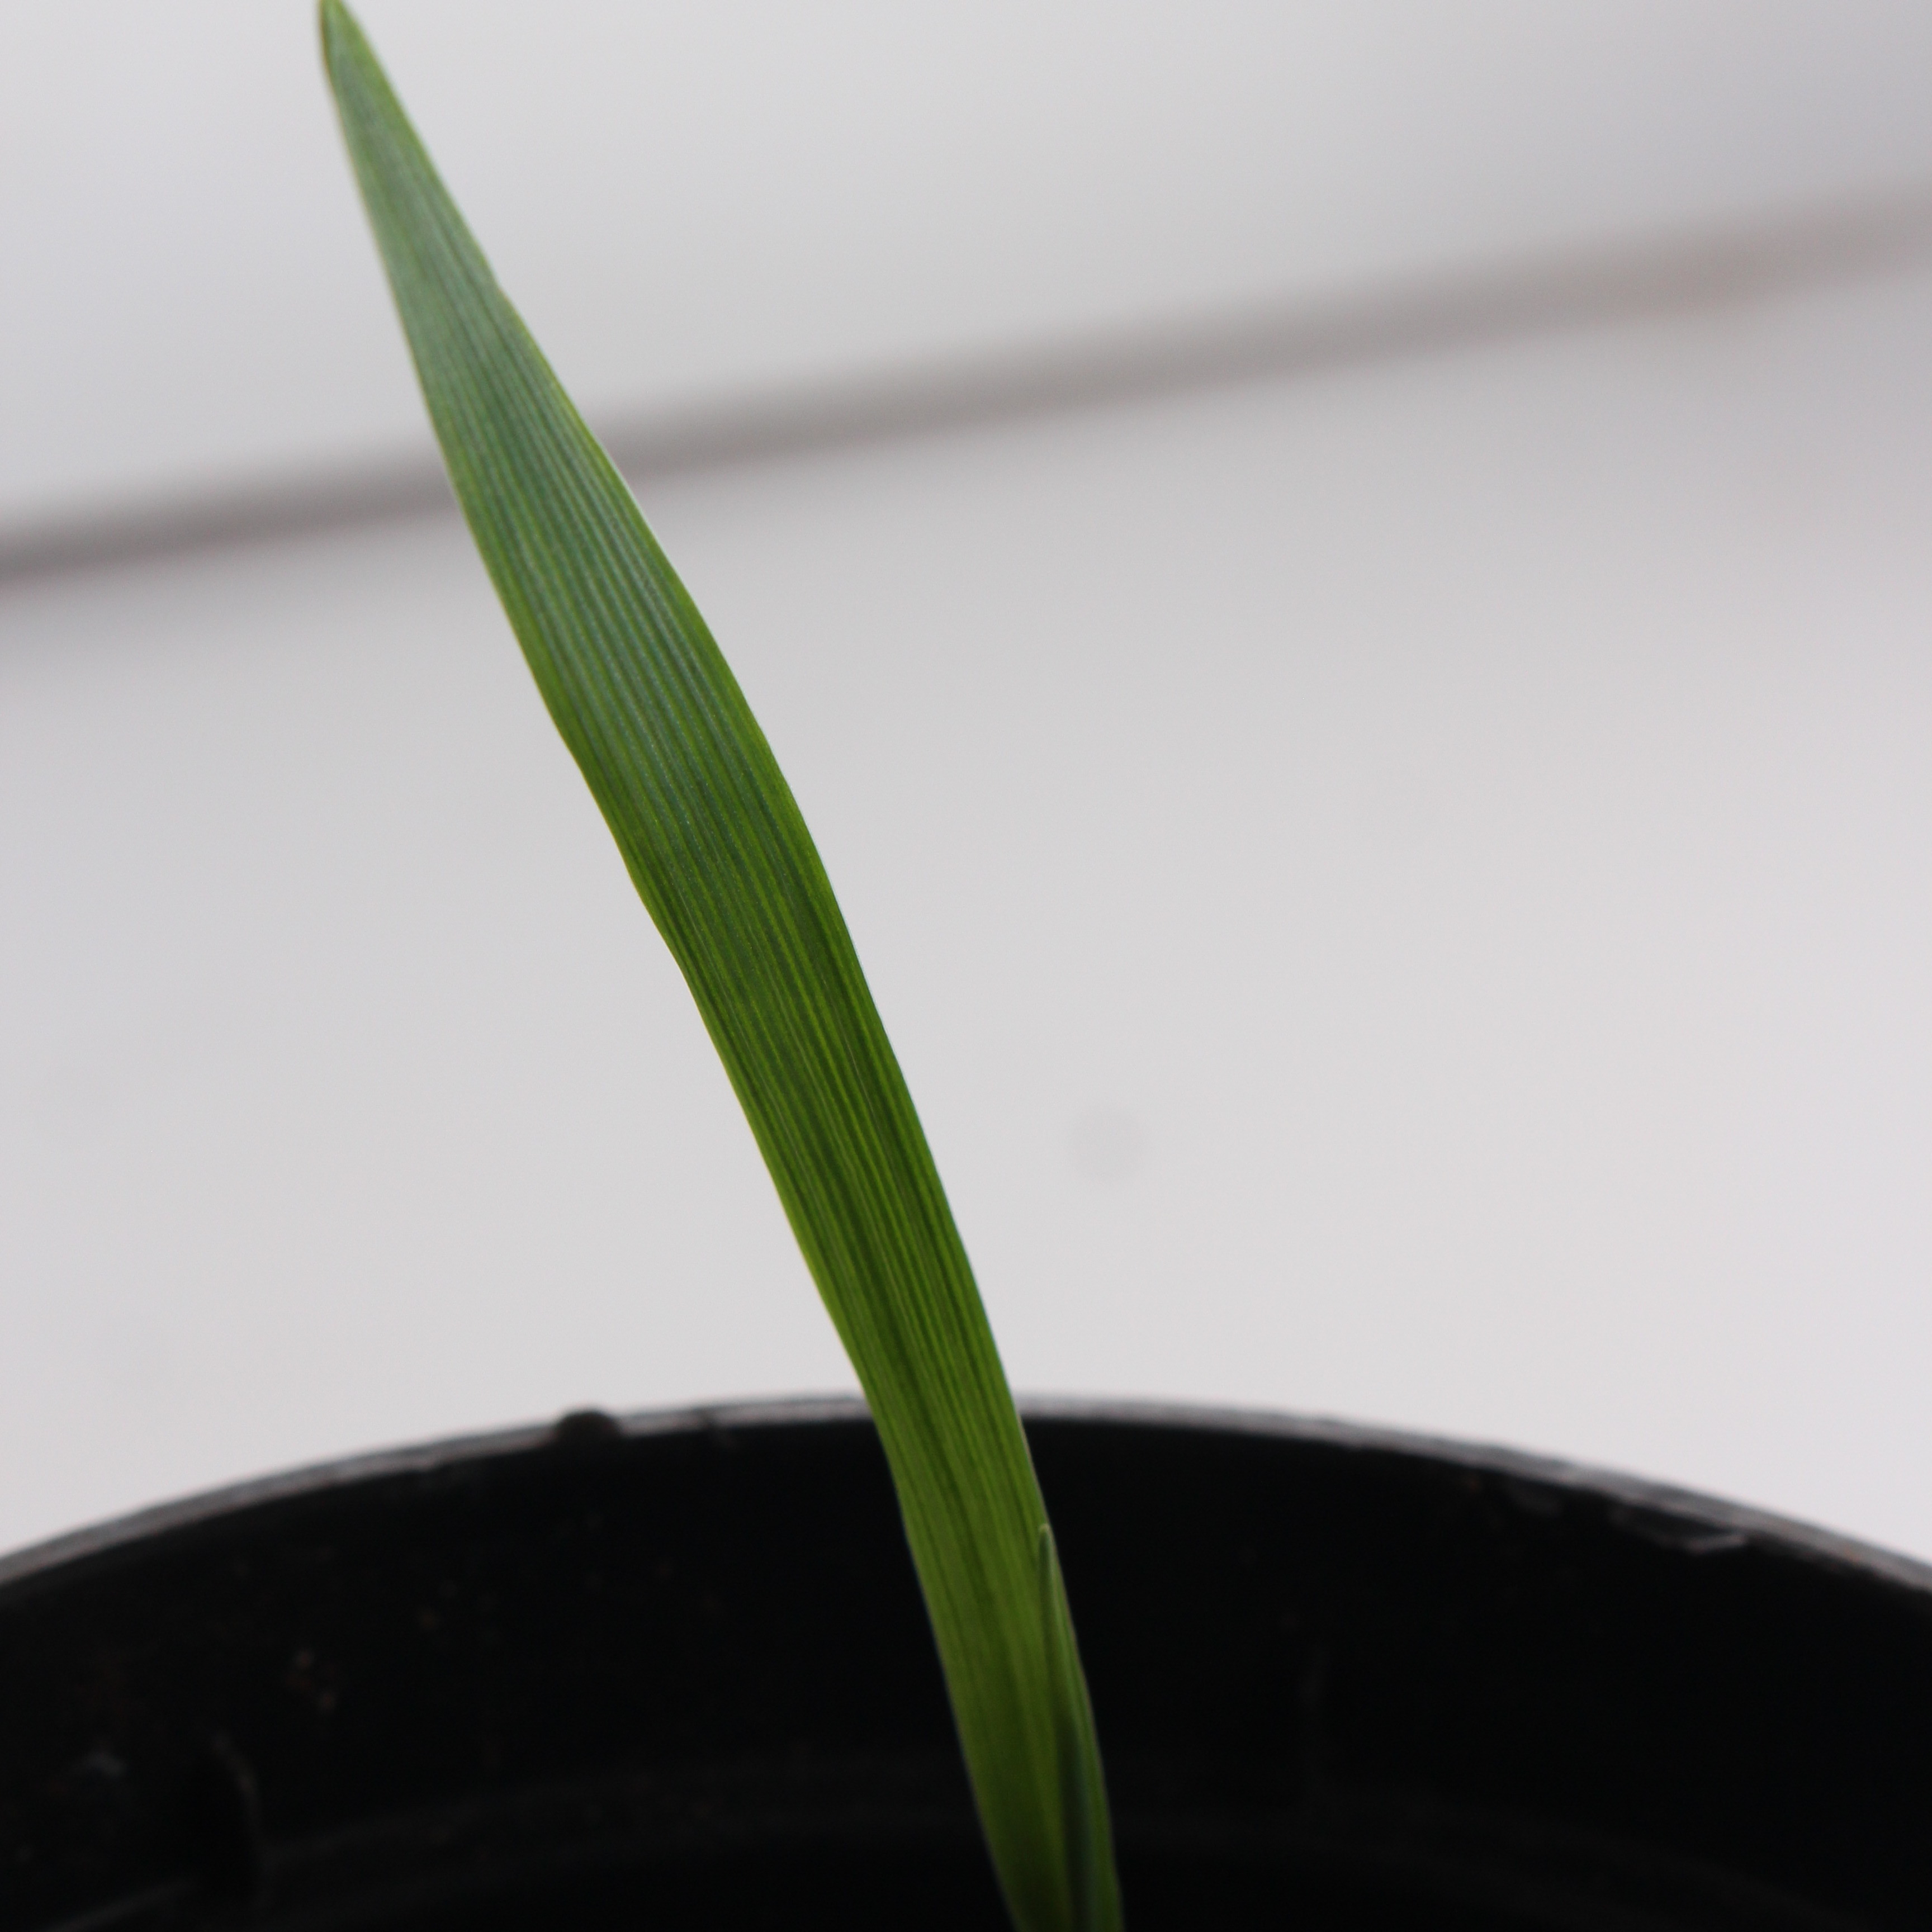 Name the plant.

Avena sterilis
